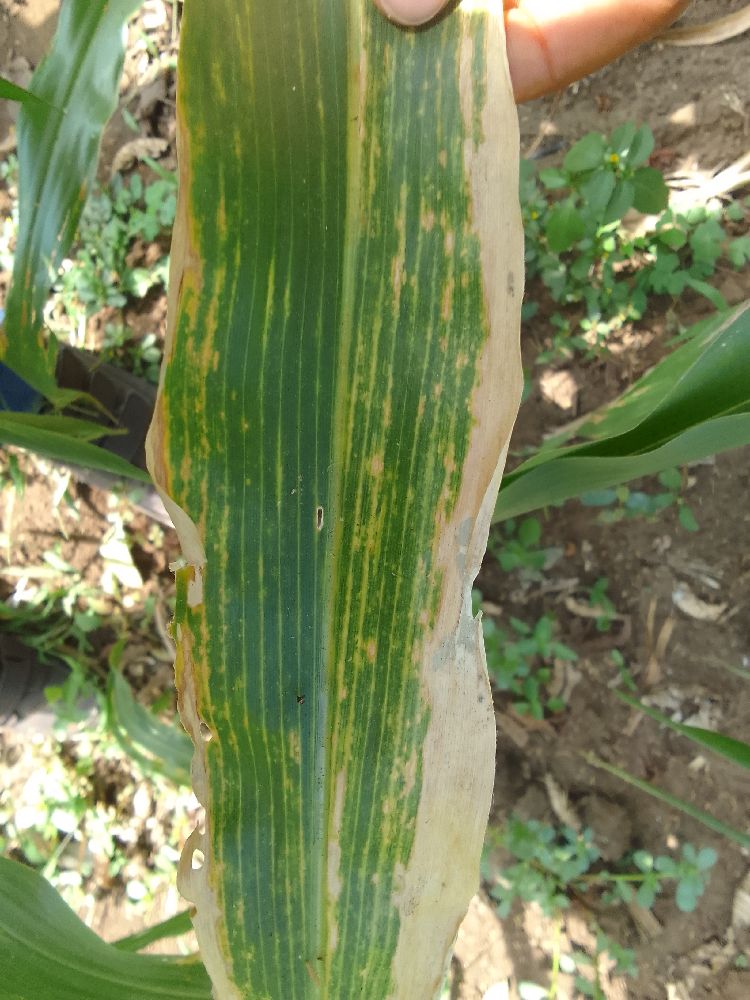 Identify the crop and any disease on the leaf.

maize, maize lethal necrosis
